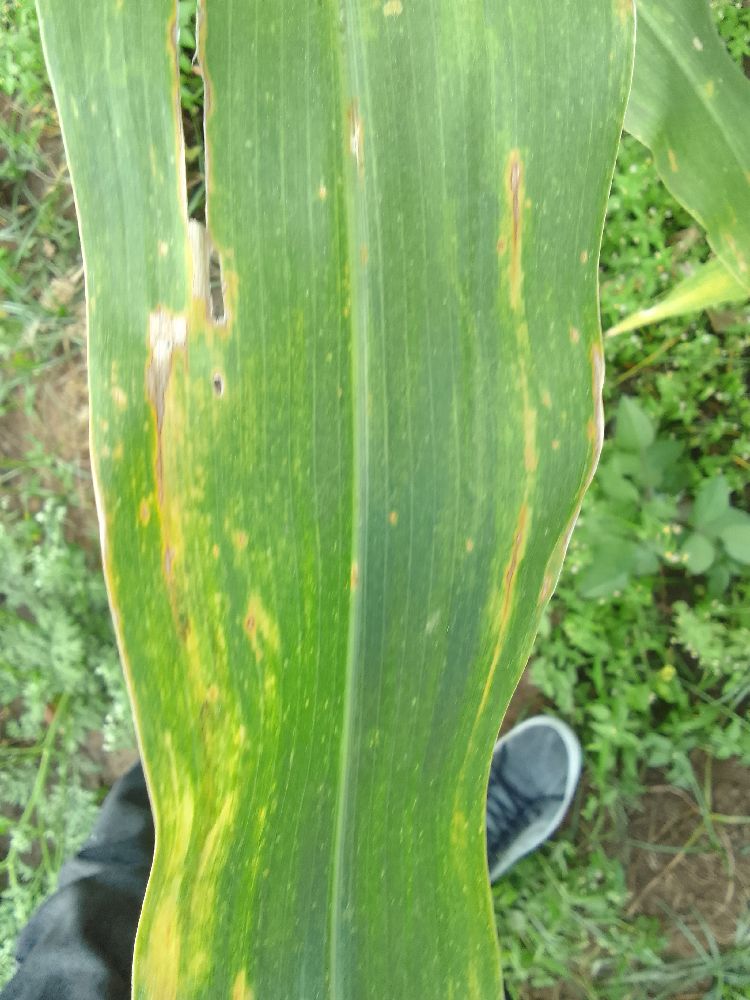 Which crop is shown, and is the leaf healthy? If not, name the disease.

maize, maize lethal necrosis
